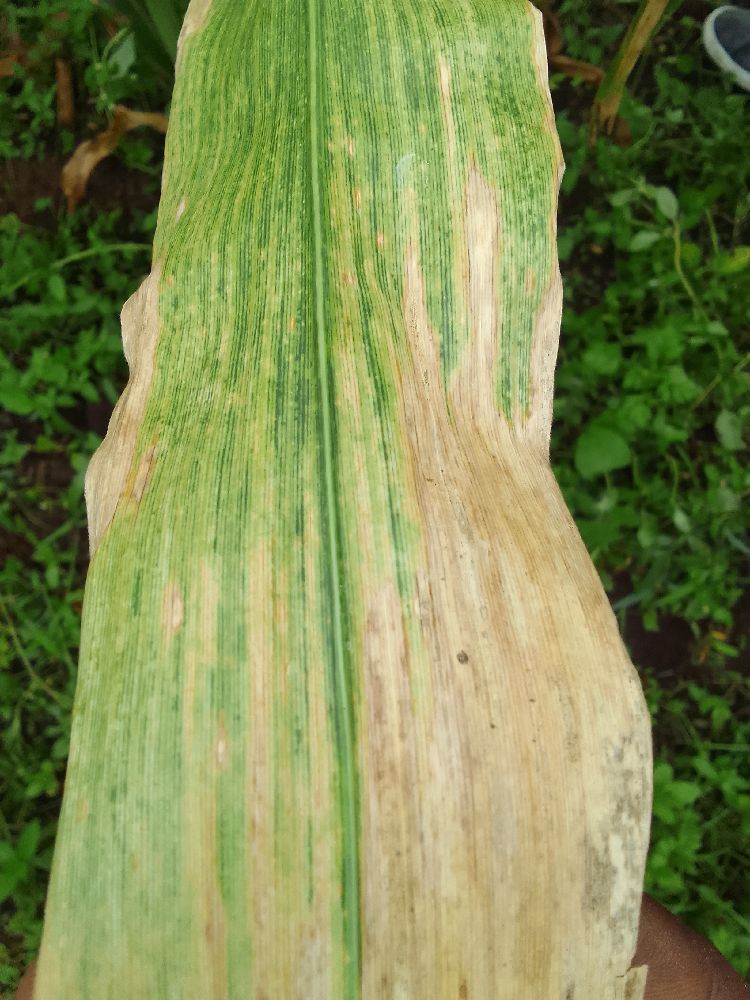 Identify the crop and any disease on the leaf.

maize, maize lethal necrosis
